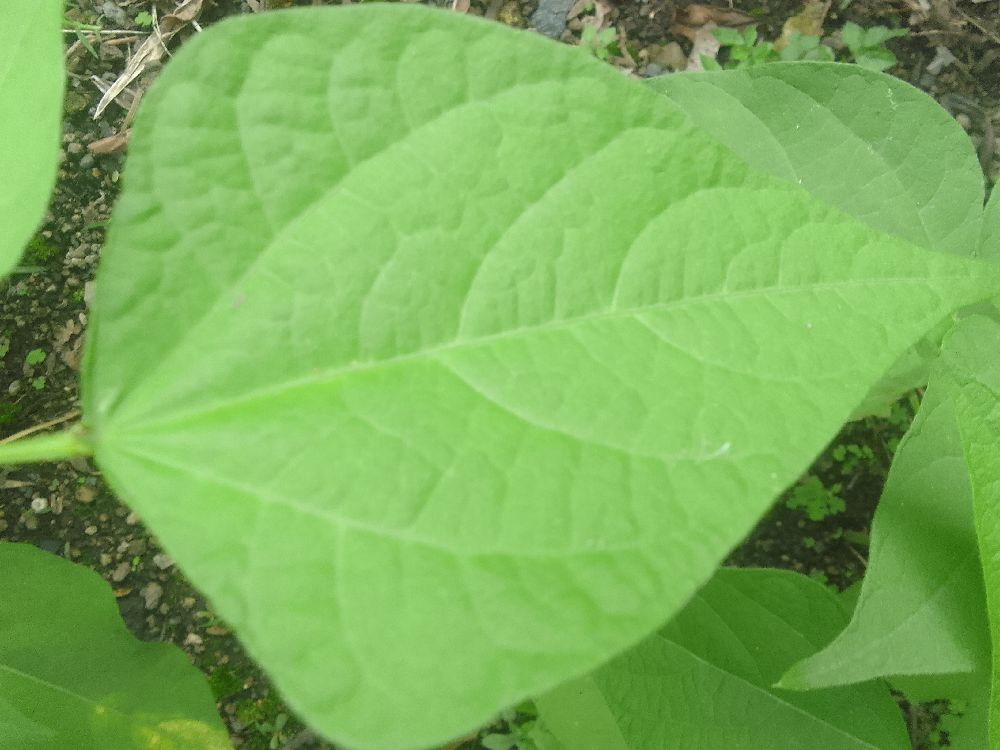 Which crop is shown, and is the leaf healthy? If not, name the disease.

common bean, healthy
